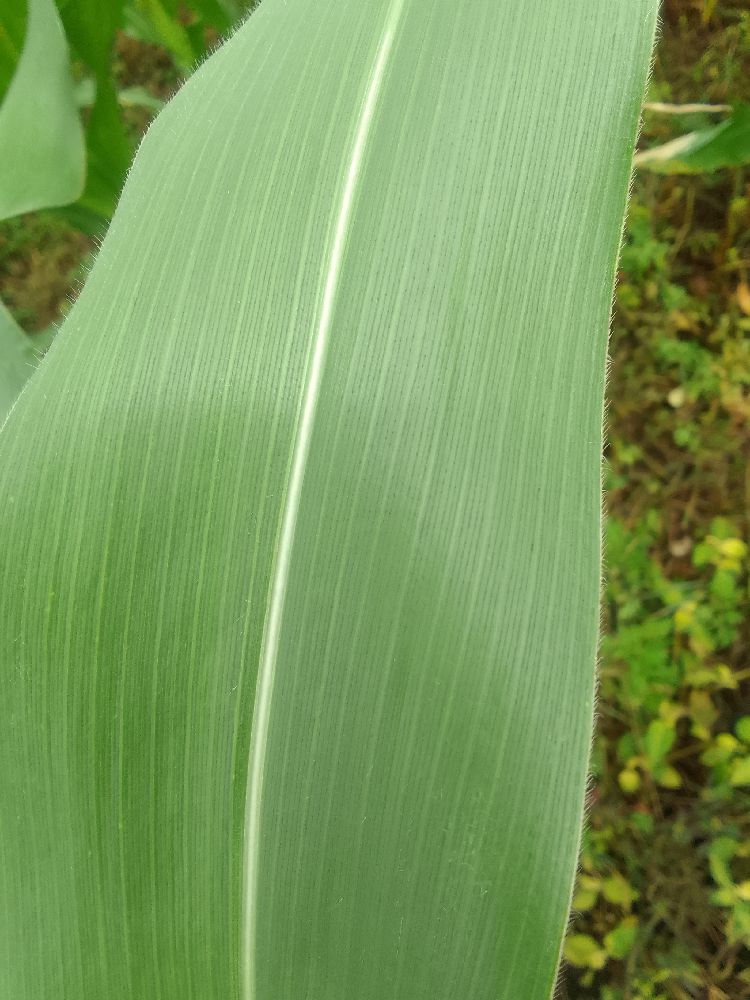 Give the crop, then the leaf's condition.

maize, healthy
